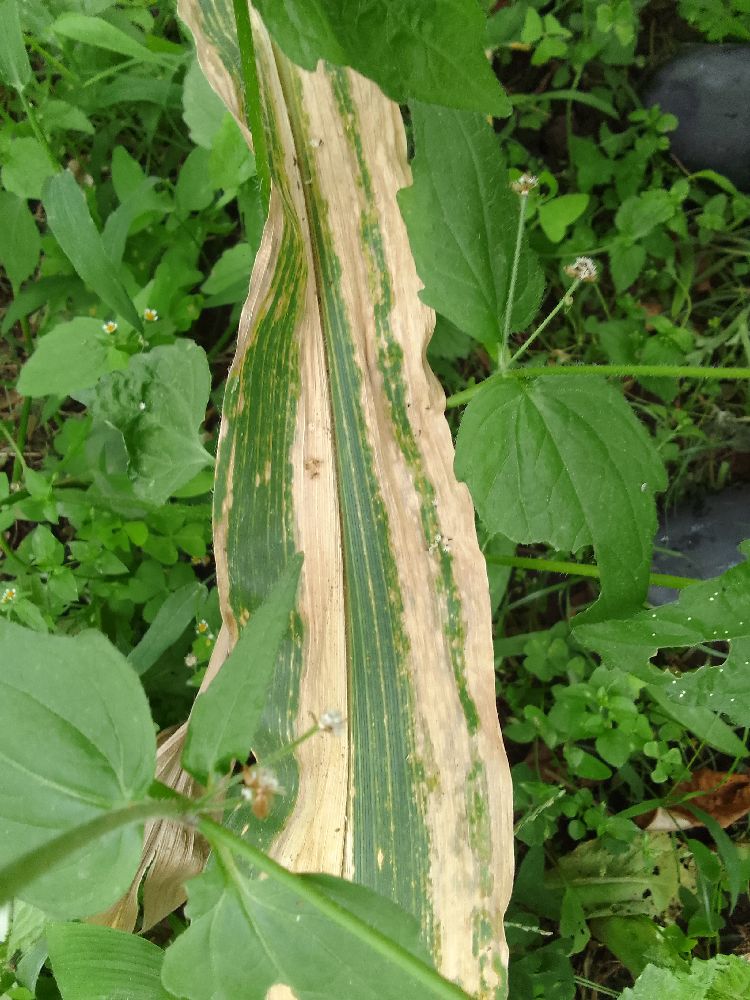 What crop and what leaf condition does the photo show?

maize, maize lethal necrosis
